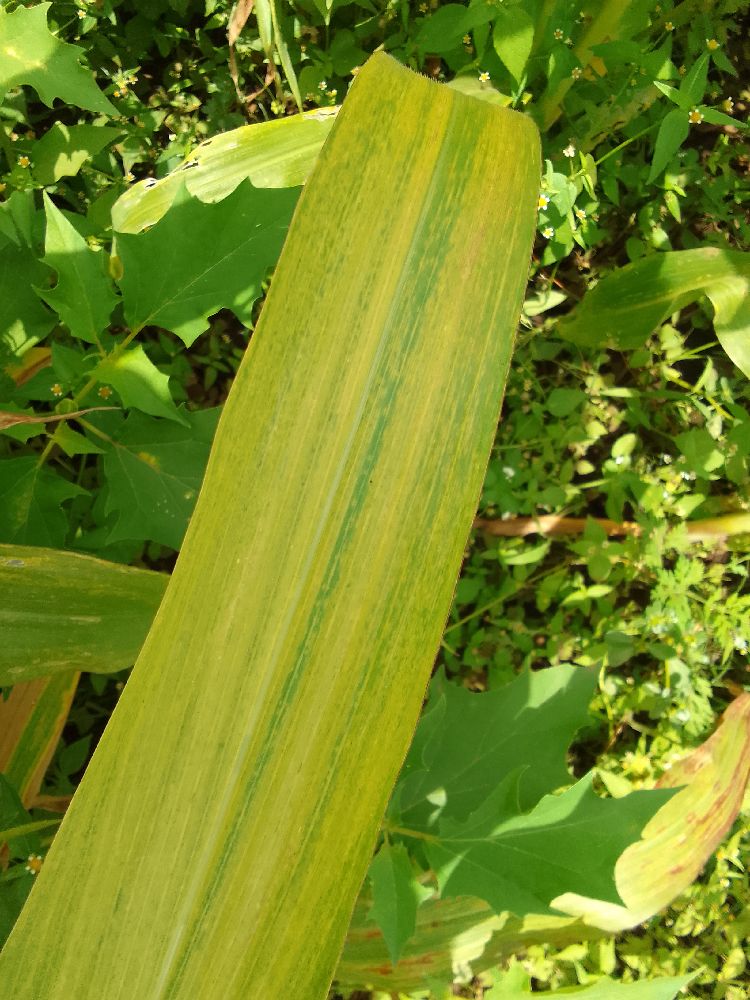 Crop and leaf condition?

maize, maize lethal necrosis
